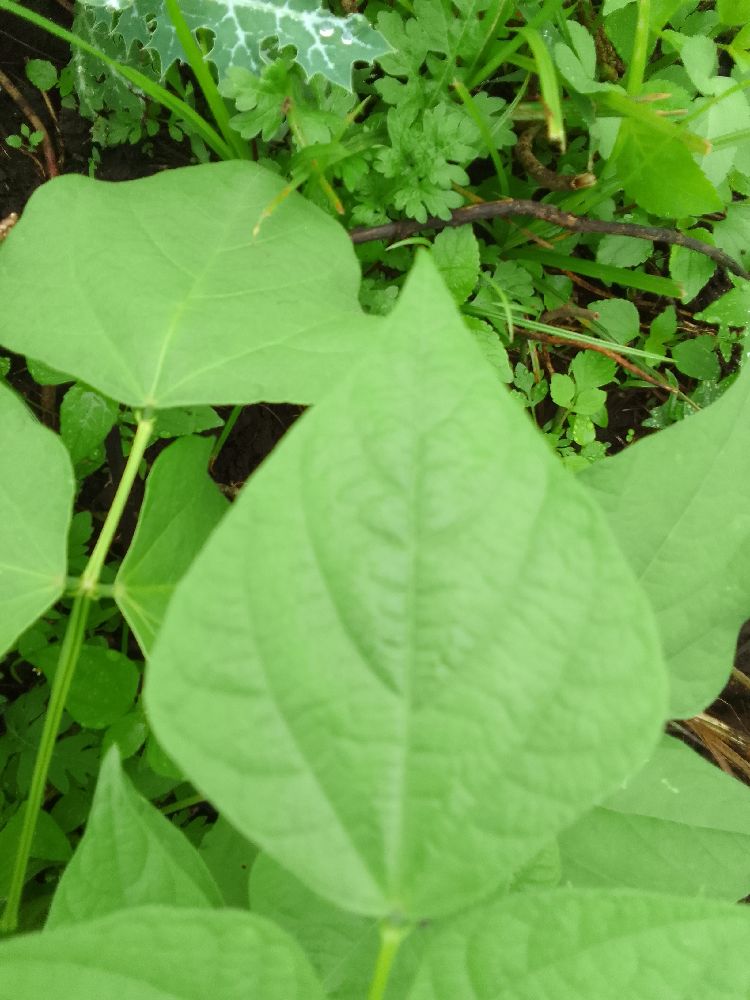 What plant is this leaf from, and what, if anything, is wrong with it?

common bean, healthy
